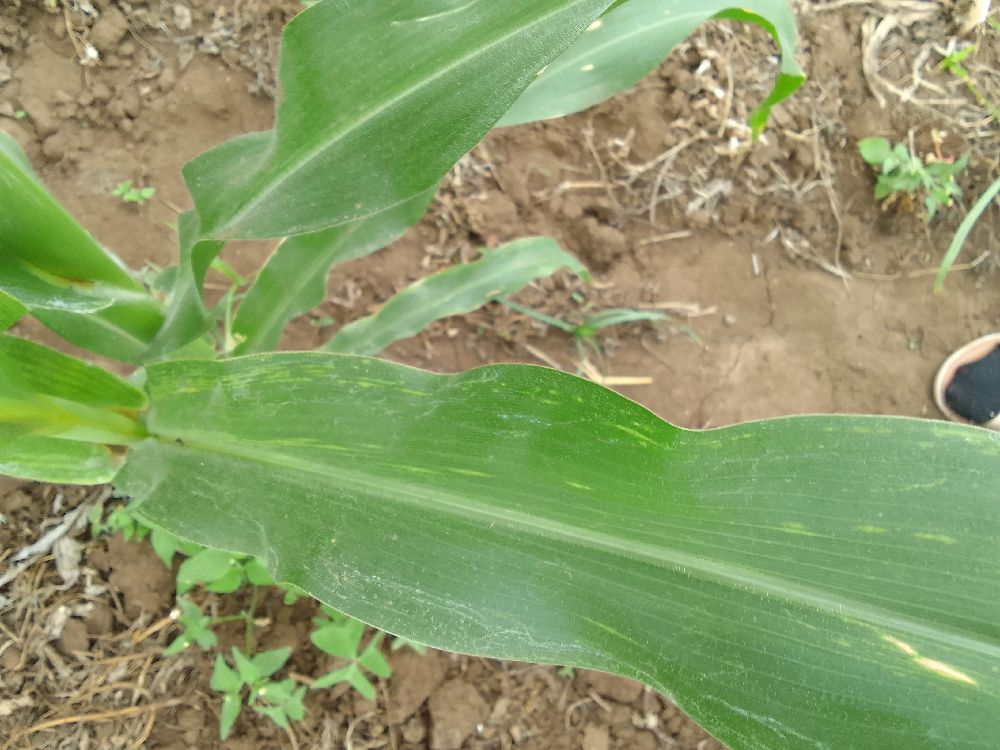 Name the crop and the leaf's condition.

maize, maize lethal necrosis
